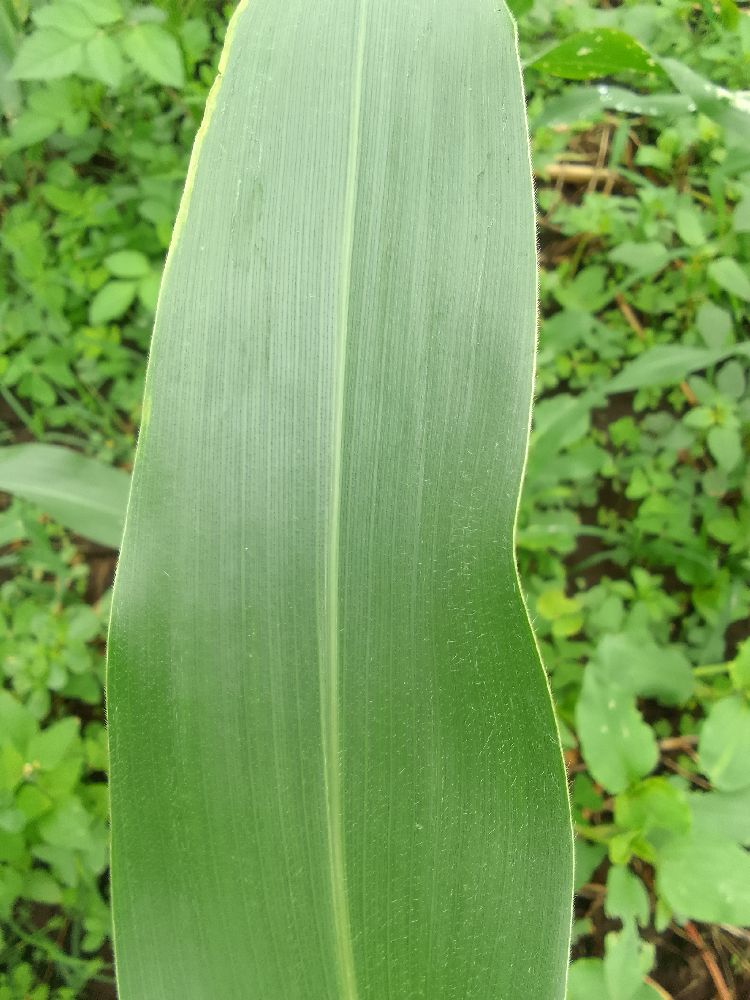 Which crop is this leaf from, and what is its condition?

maize, healthy
